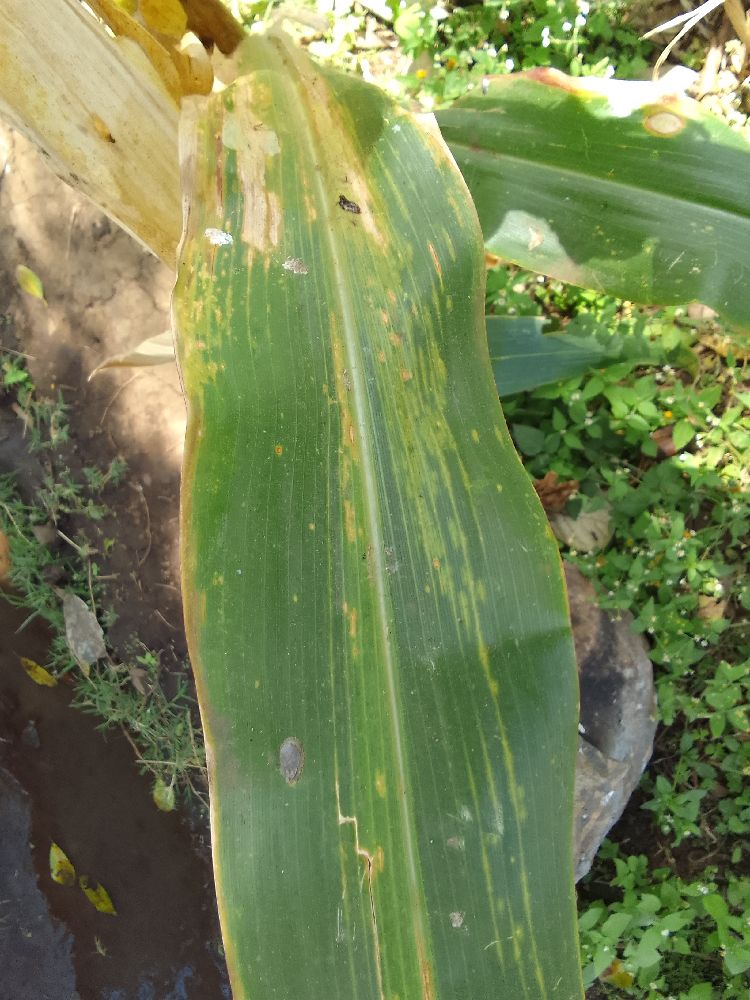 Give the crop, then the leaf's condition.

maize, maize lethal necrosis
